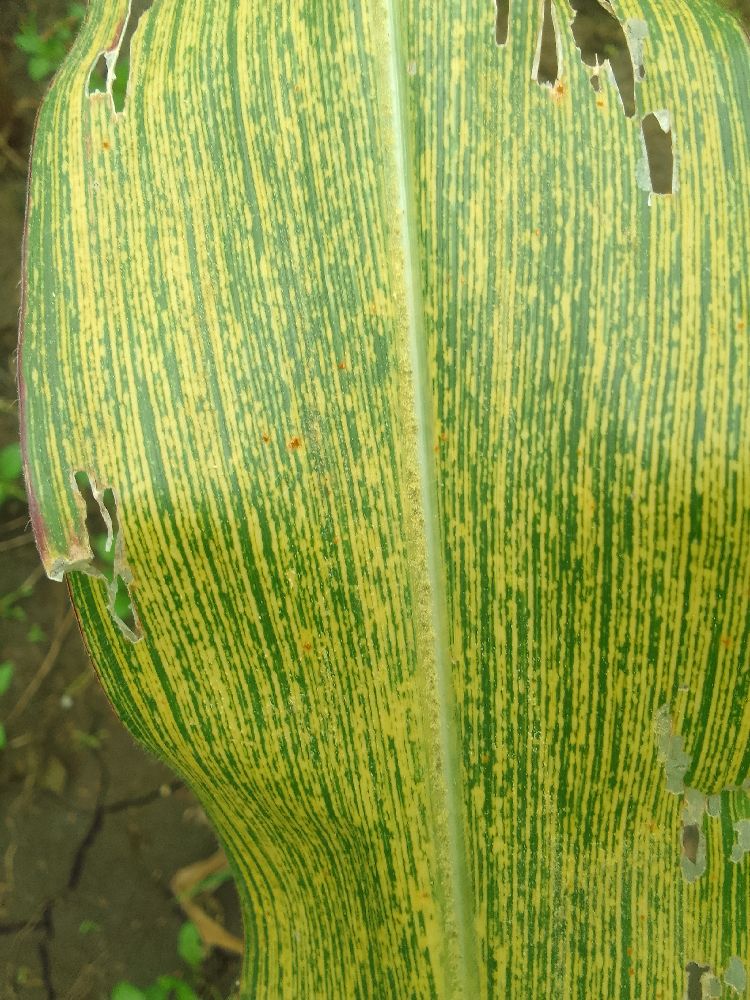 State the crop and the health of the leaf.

maize, maize streak virus
